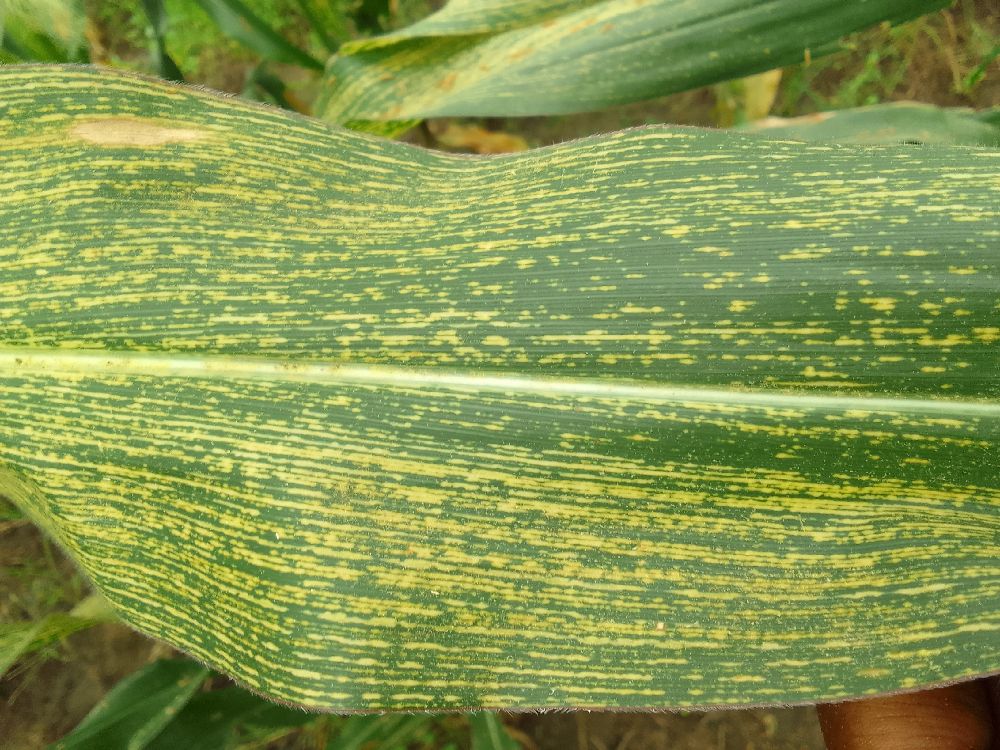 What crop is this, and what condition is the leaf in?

maize, maize streak virus
